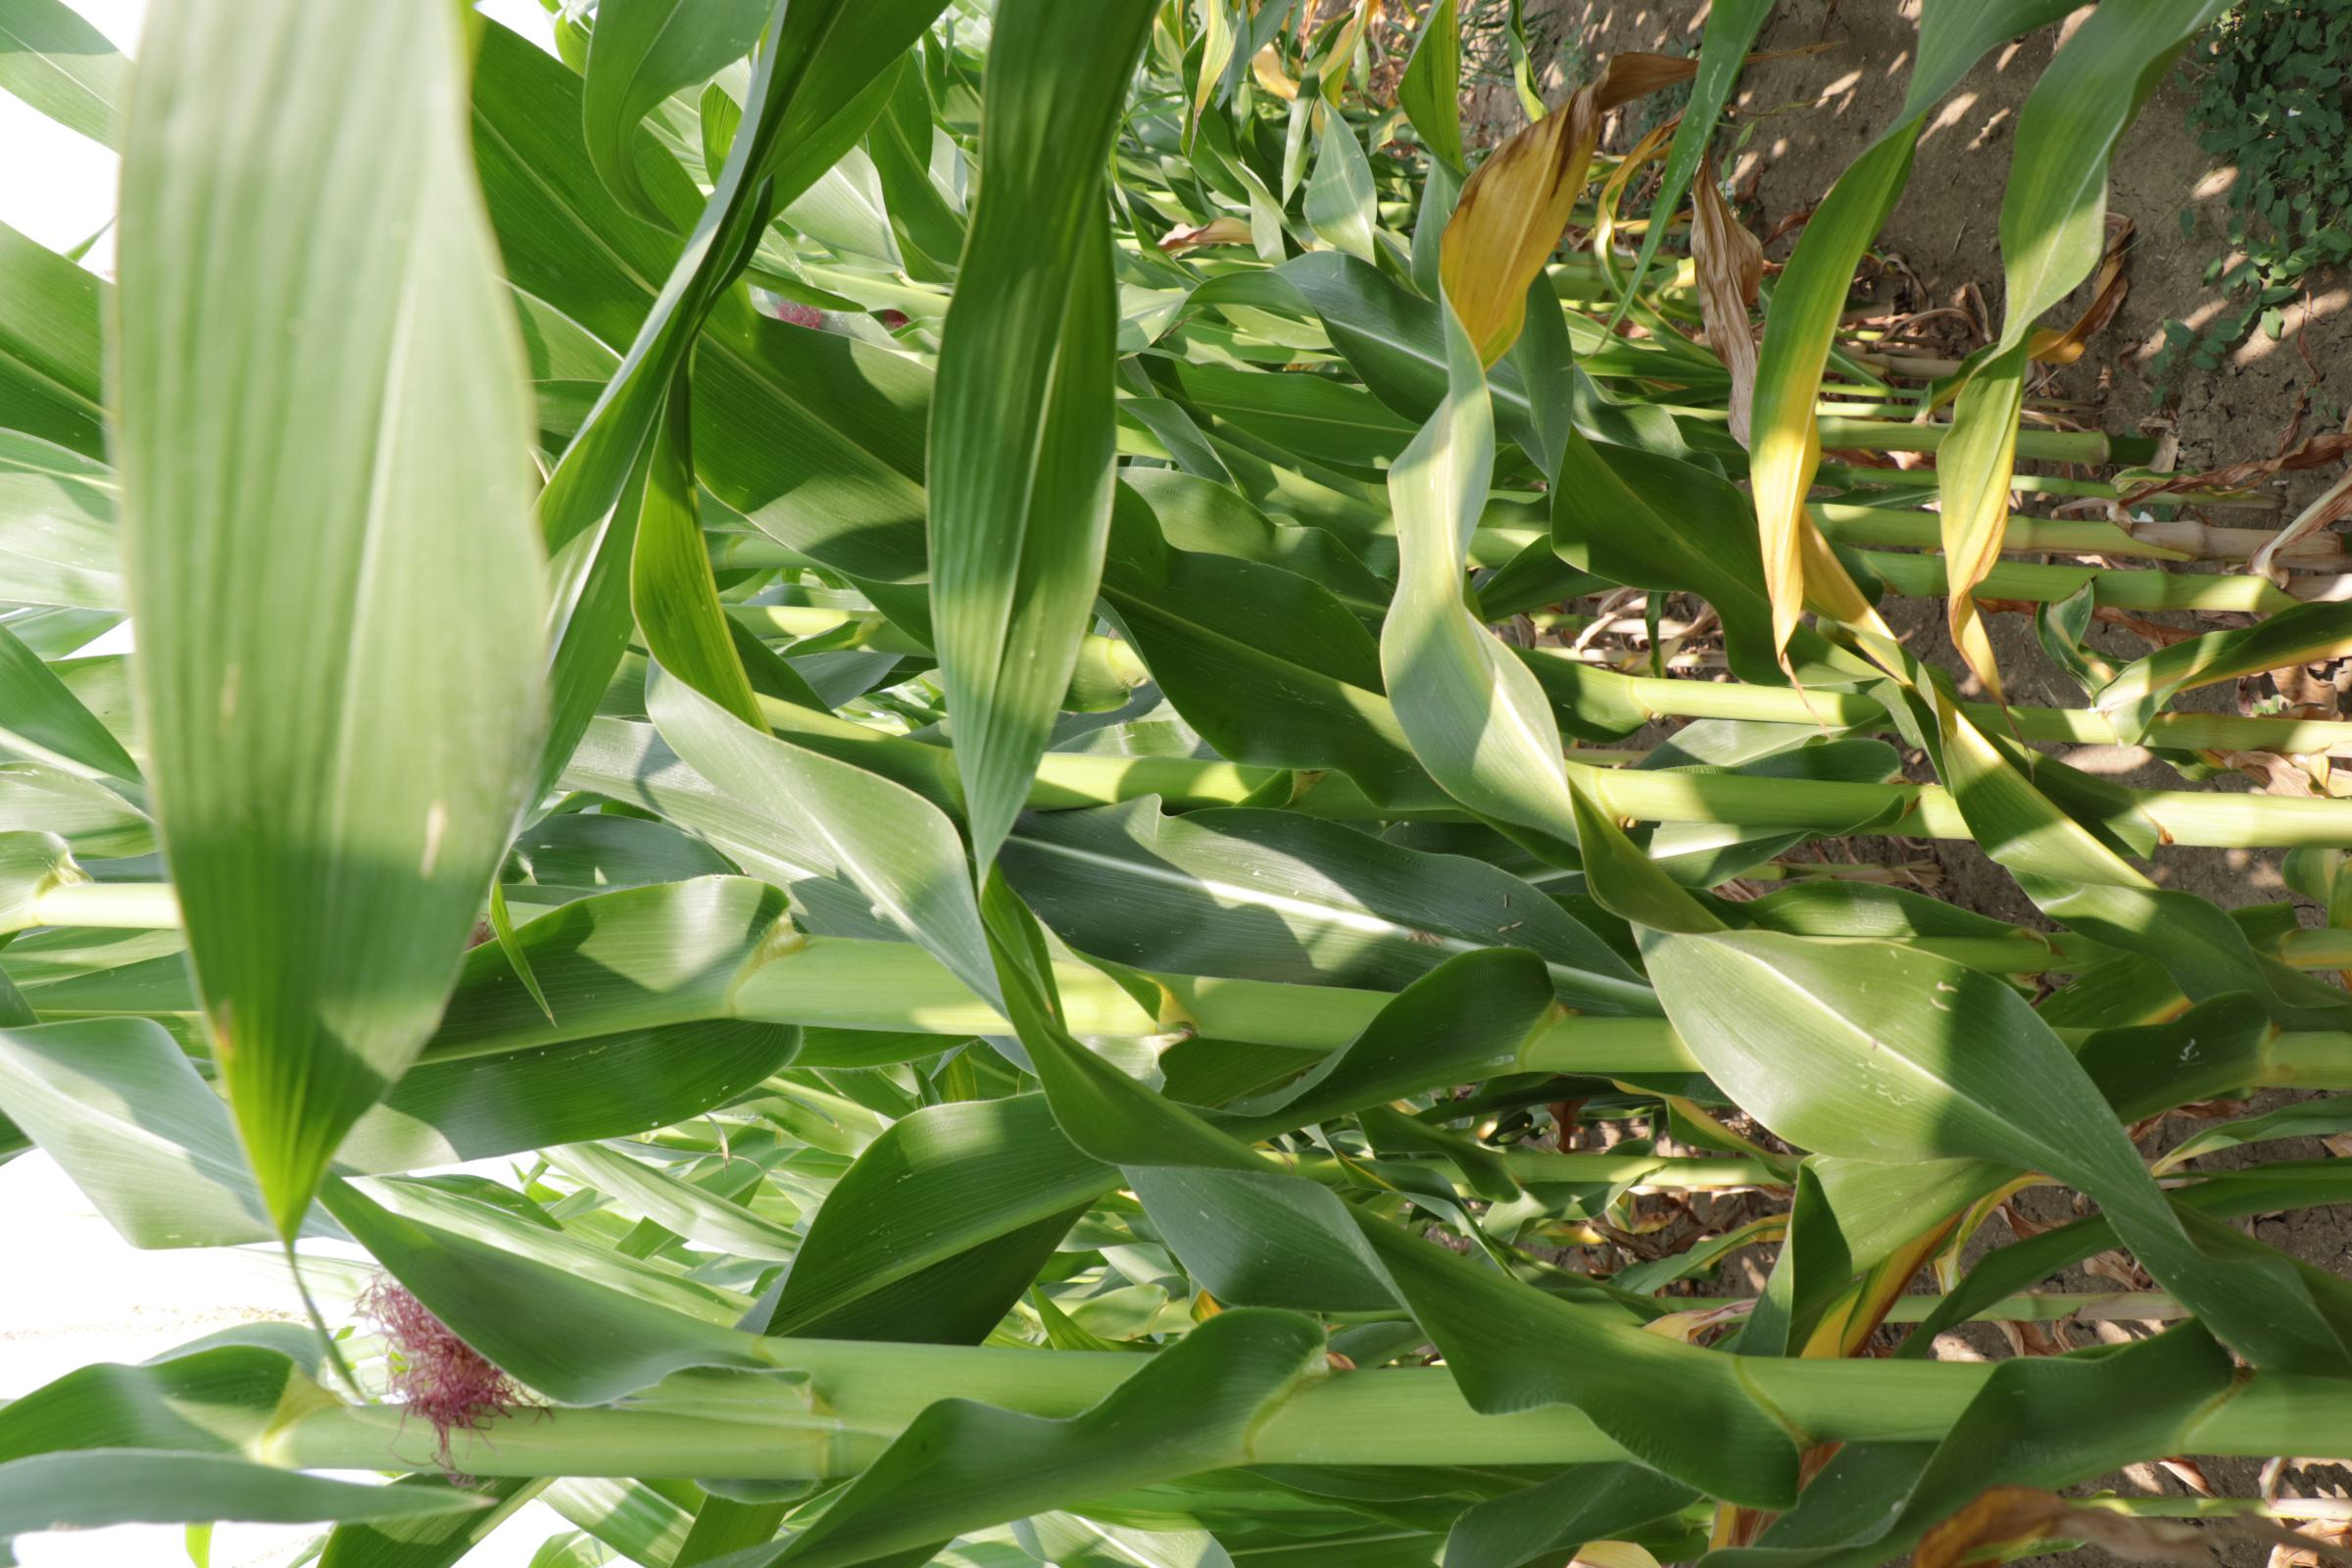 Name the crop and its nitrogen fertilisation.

maize, full nitrogen fertilisation
